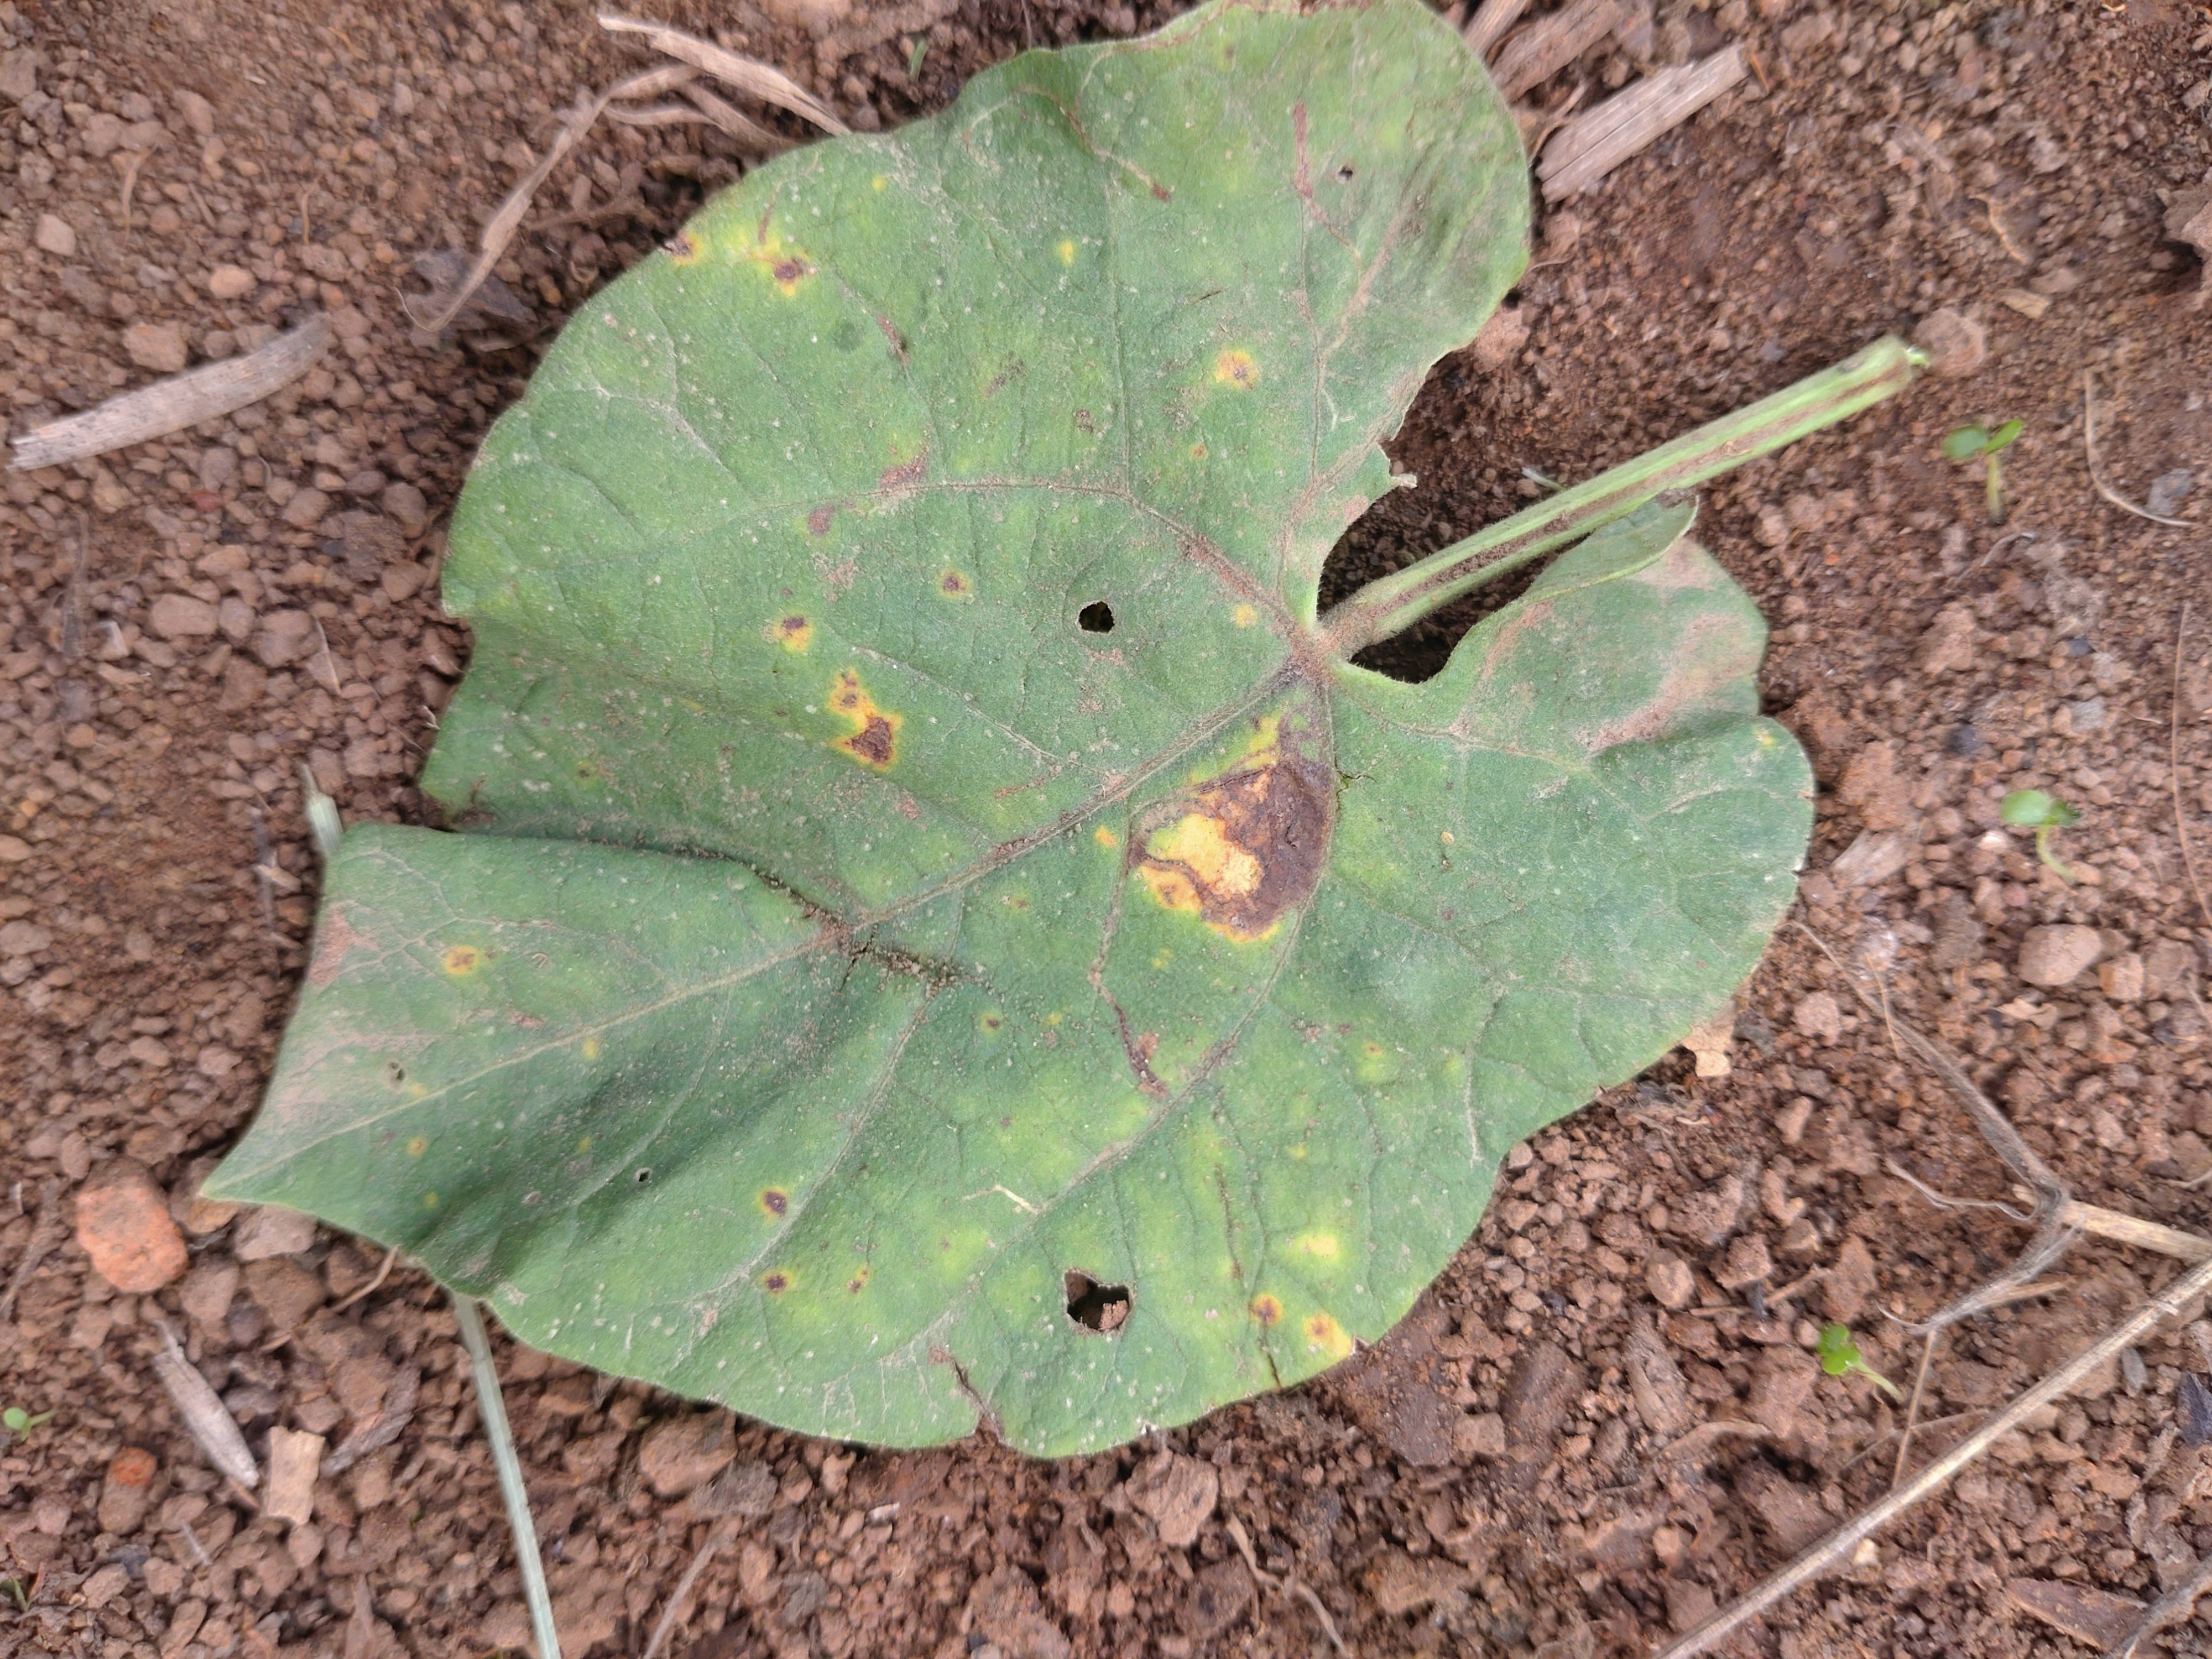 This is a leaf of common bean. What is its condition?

rust
